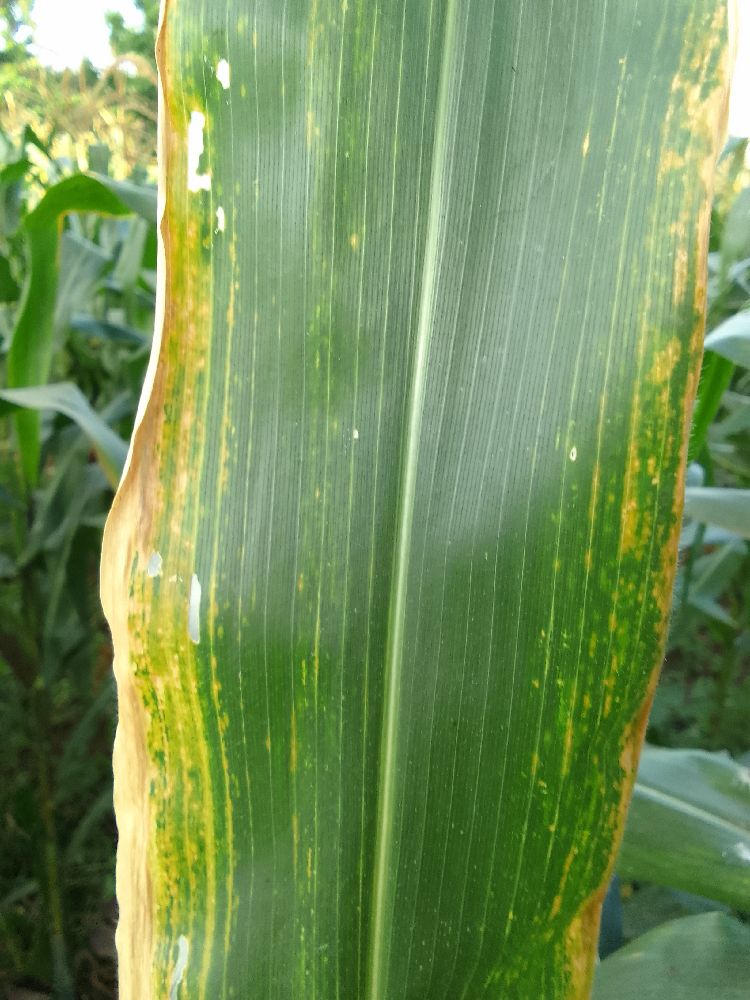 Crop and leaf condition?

maize, maize lethal necrosis
